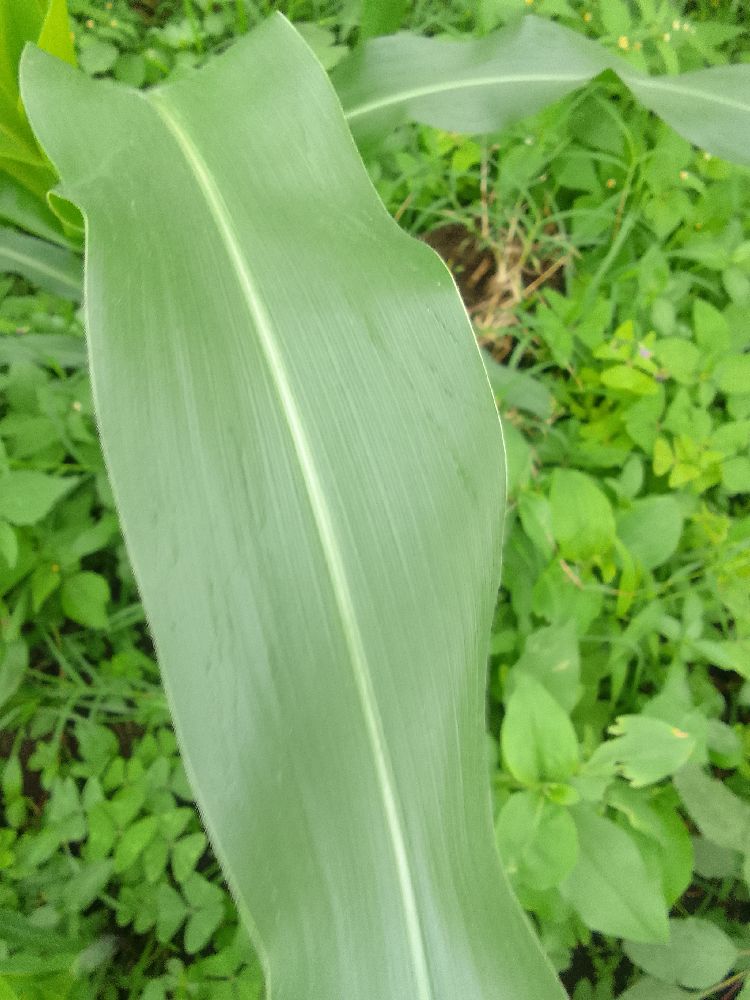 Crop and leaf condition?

maize, healthy
